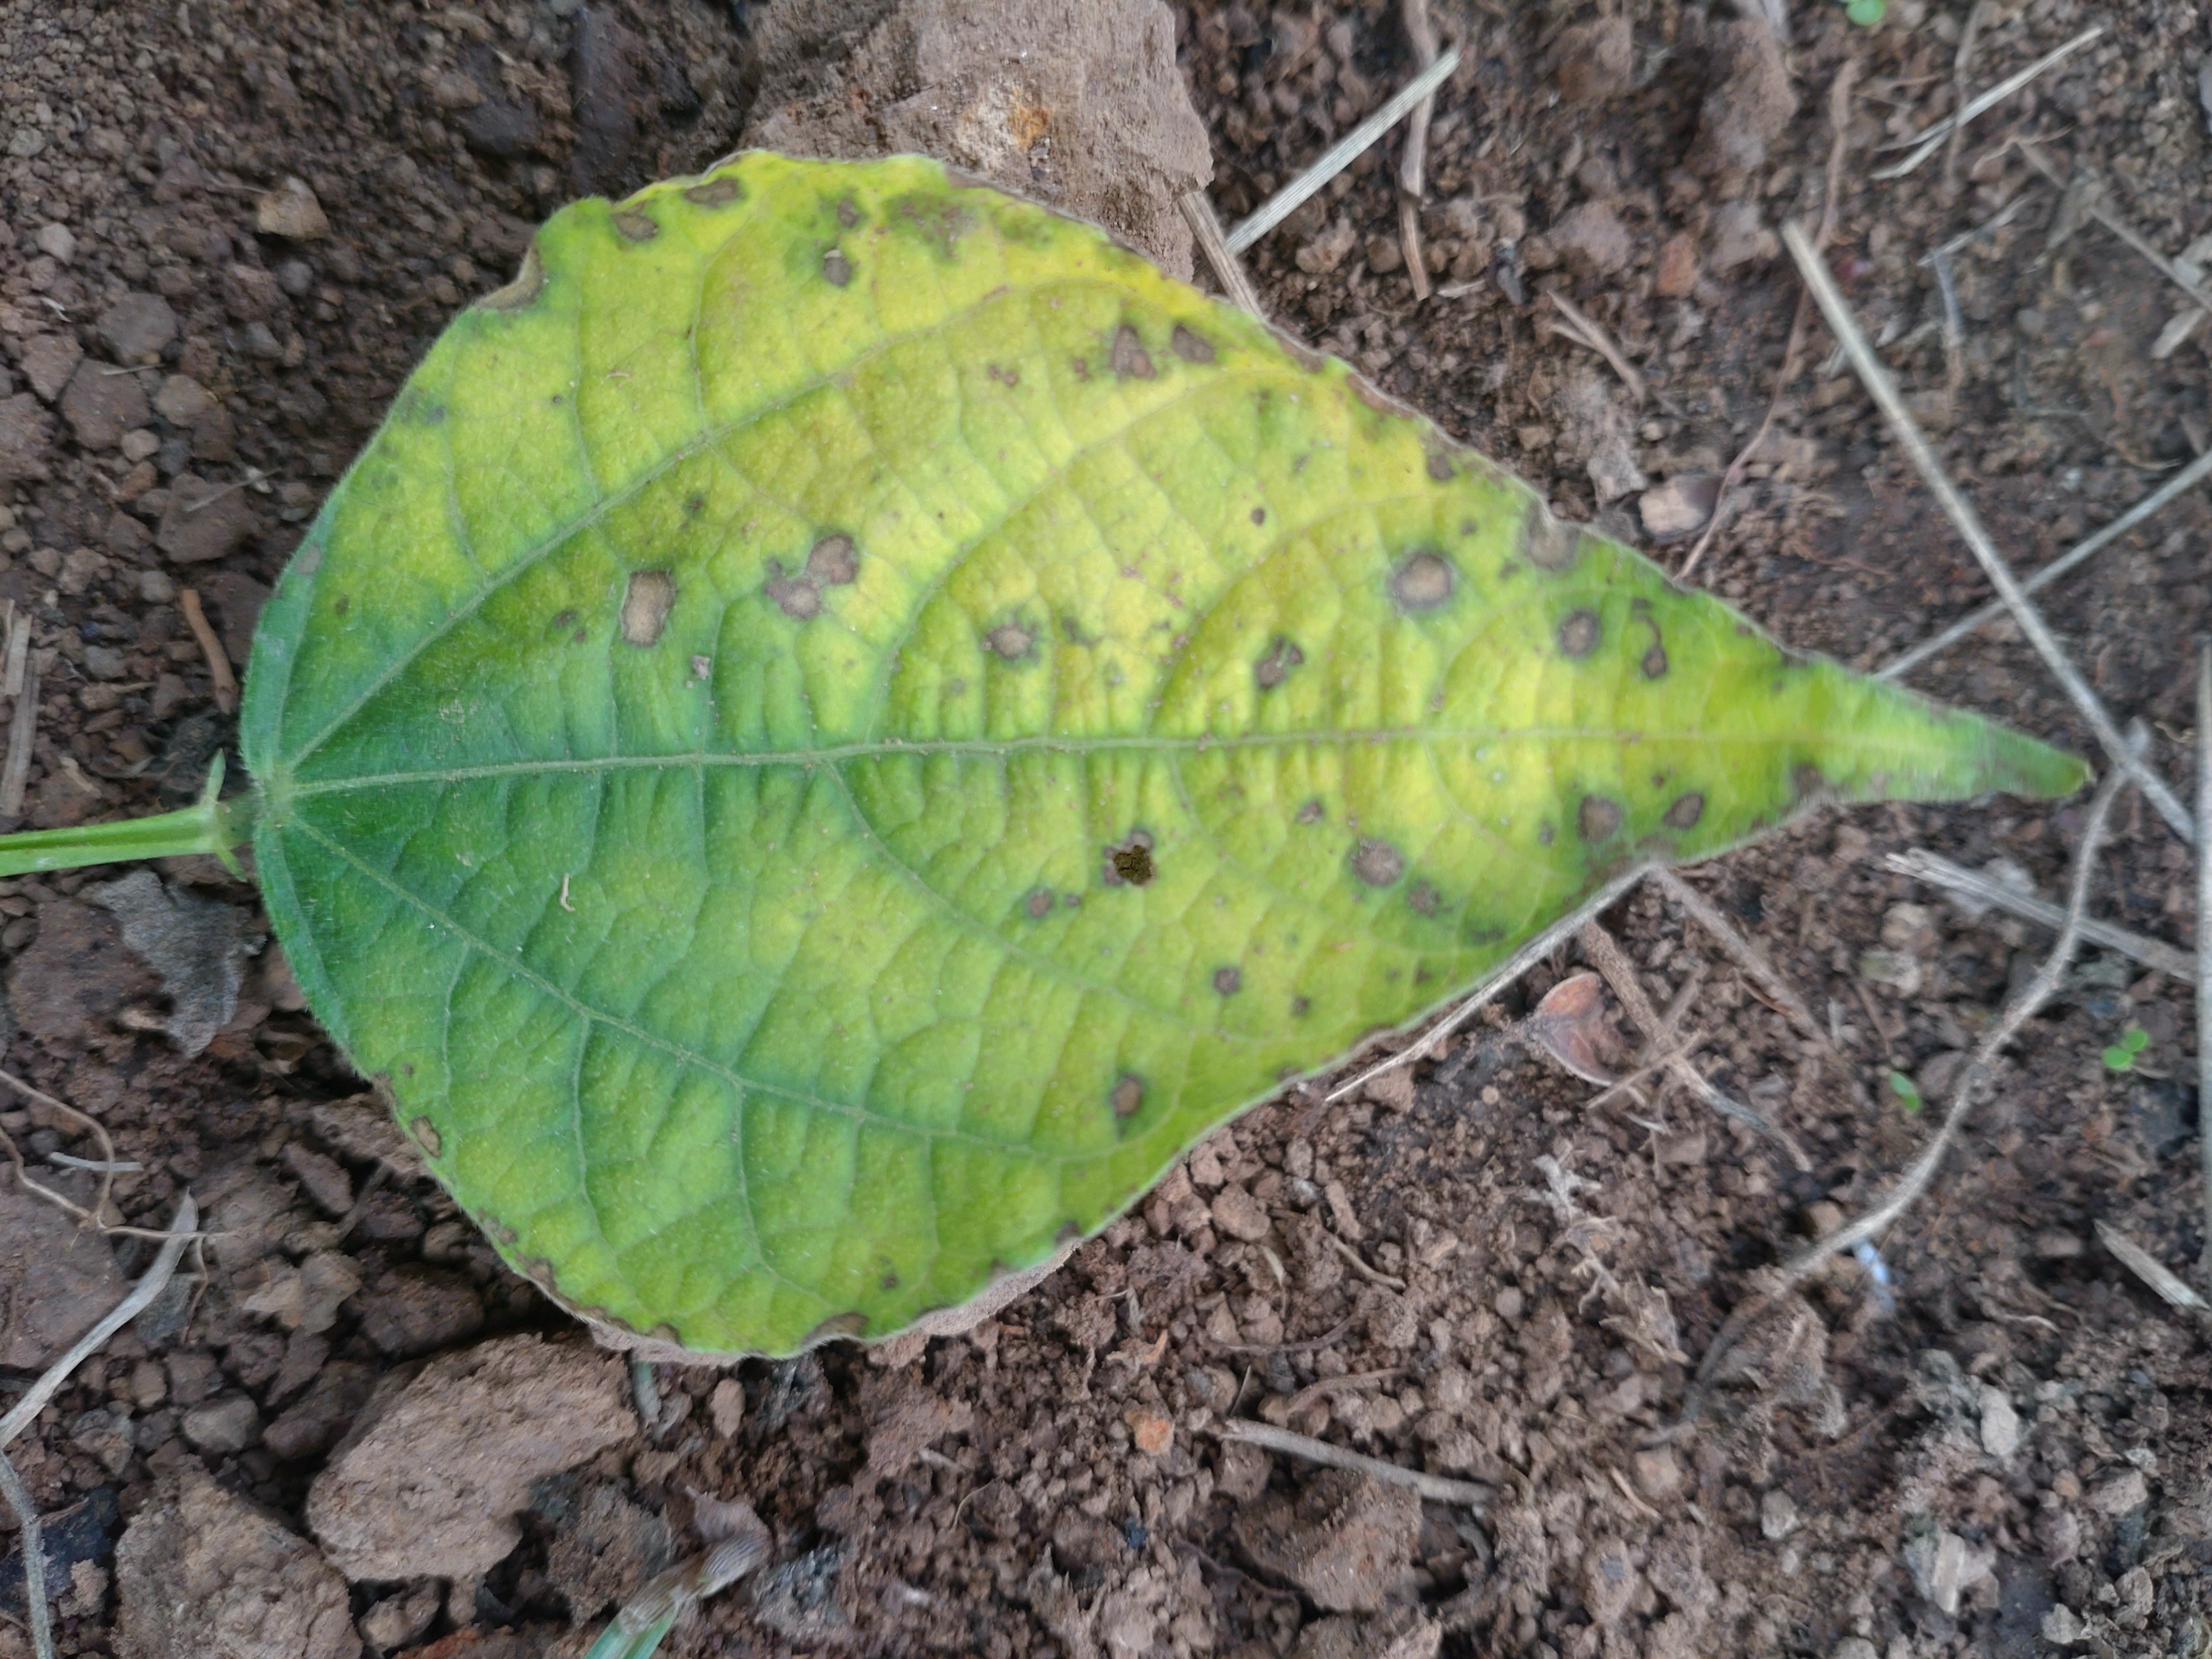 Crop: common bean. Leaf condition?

rust
